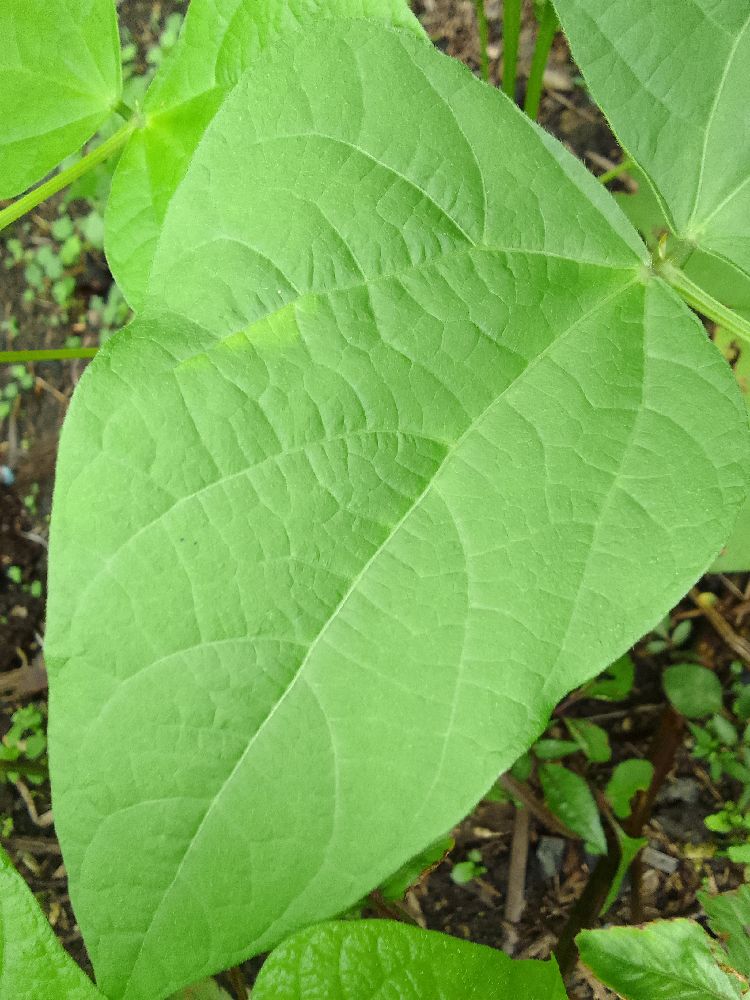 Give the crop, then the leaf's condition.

common bean, healthy
